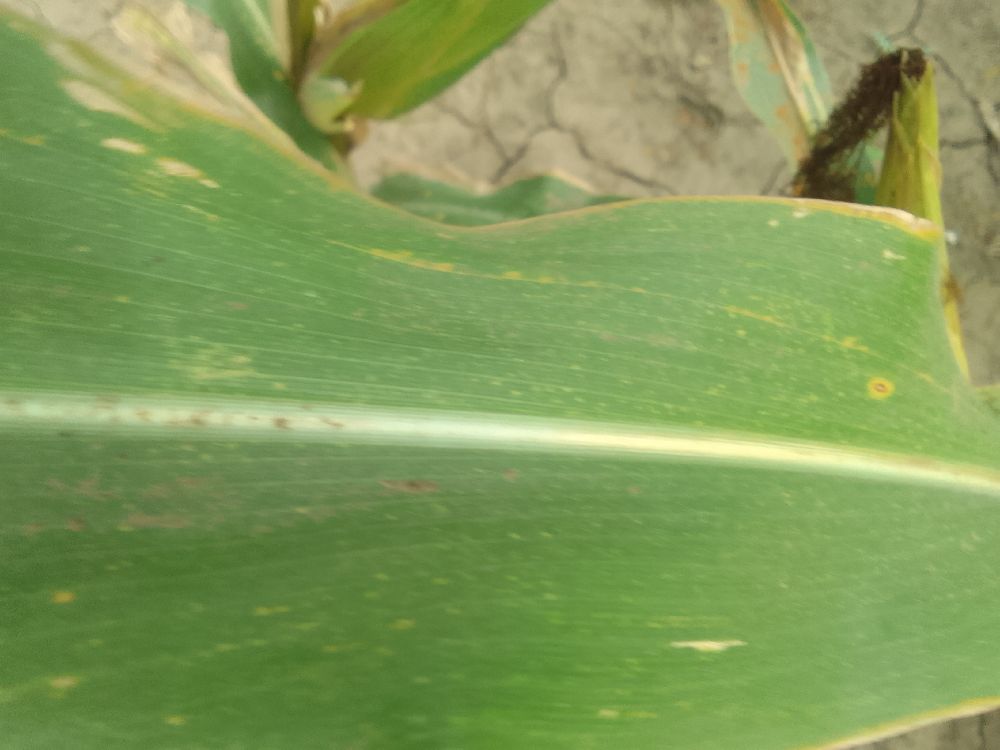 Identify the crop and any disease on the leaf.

maize, healthy
